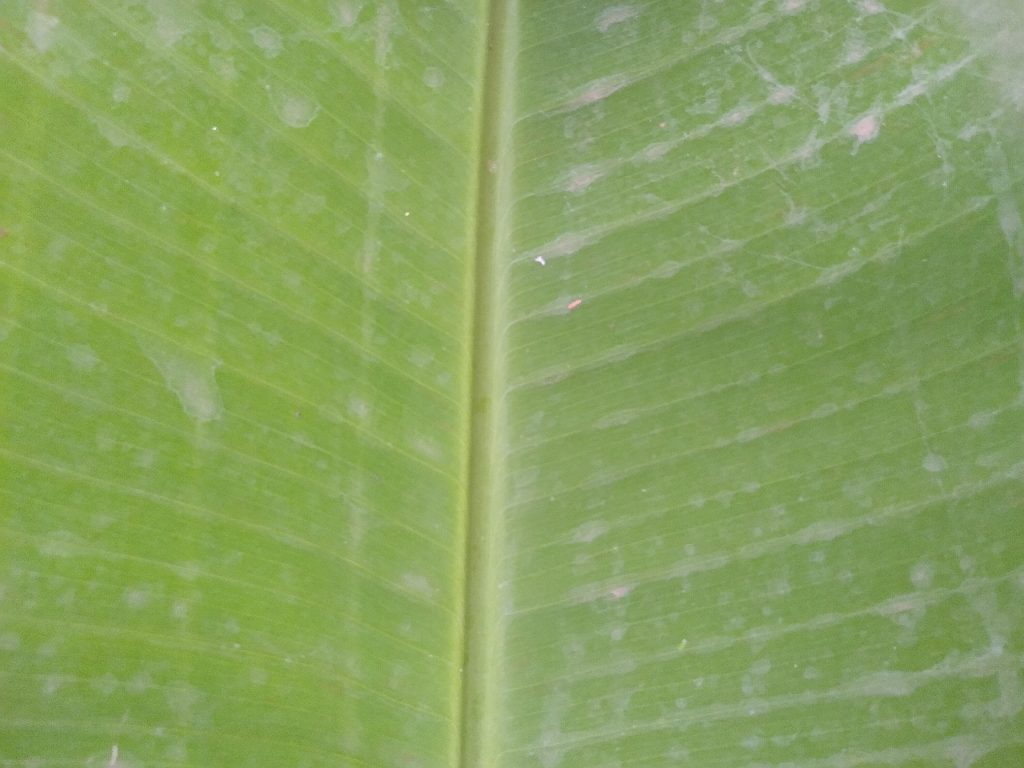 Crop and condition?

banana, healthy
